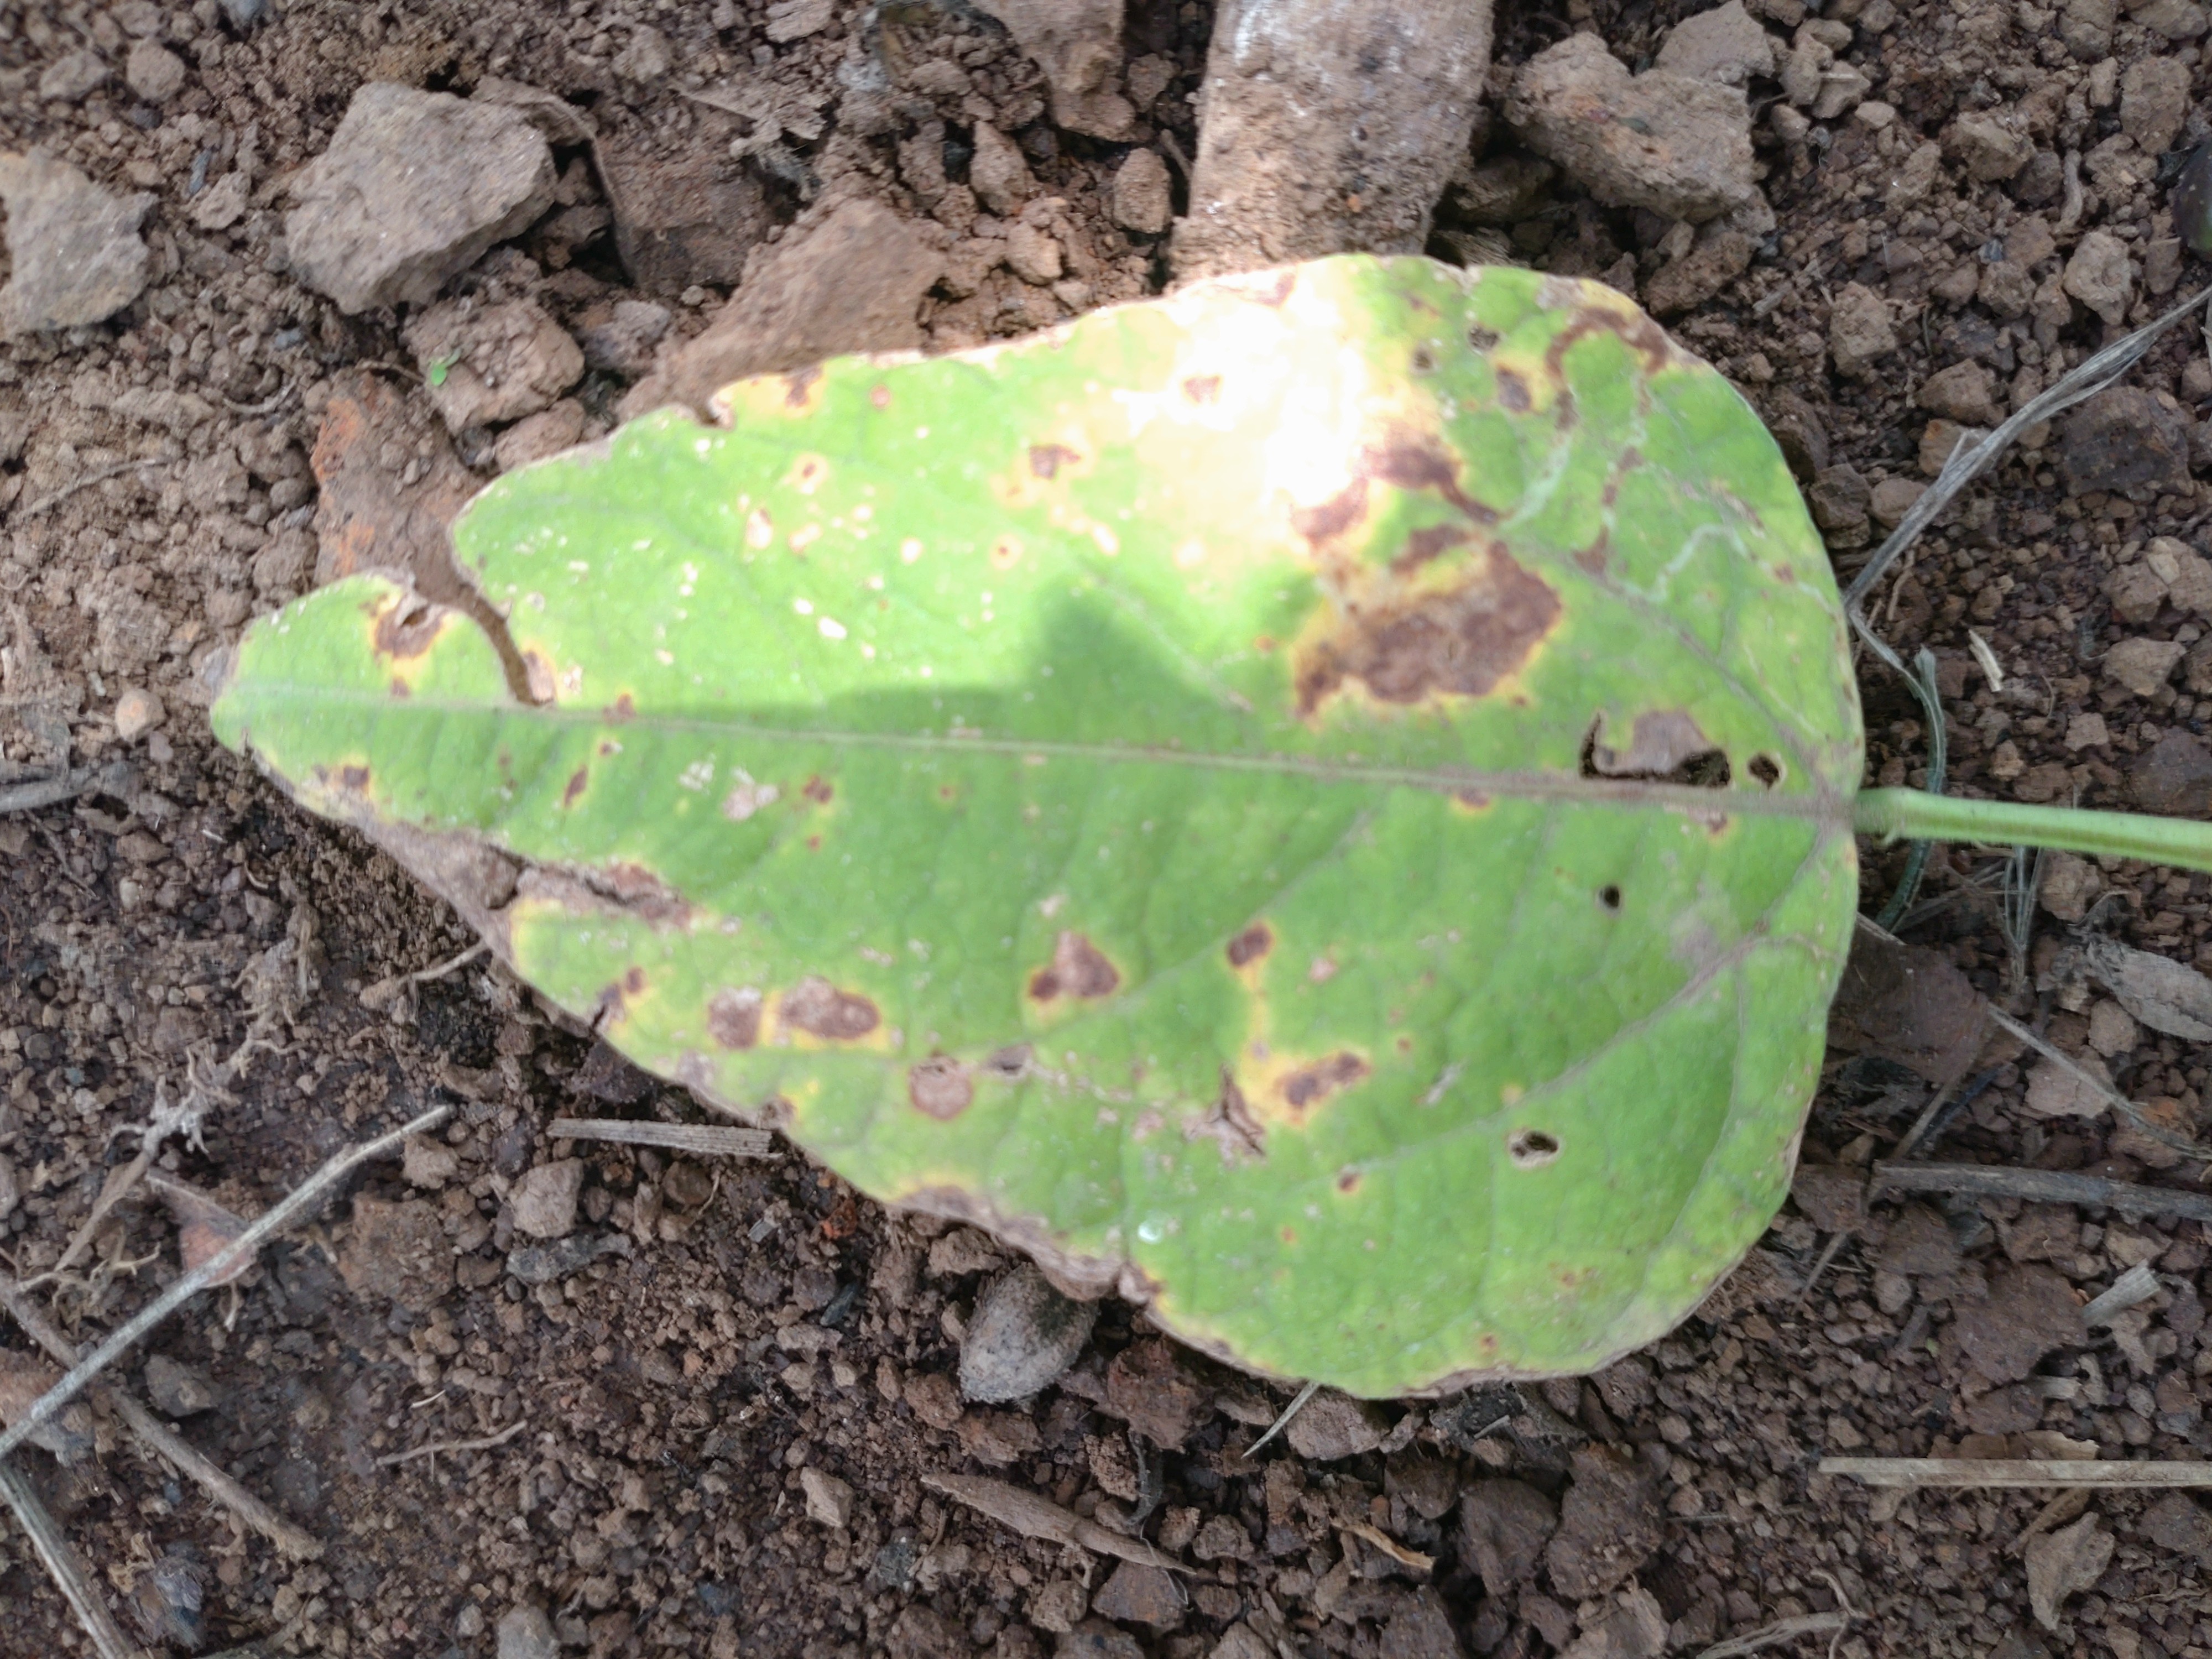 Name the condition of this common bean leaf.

rust
